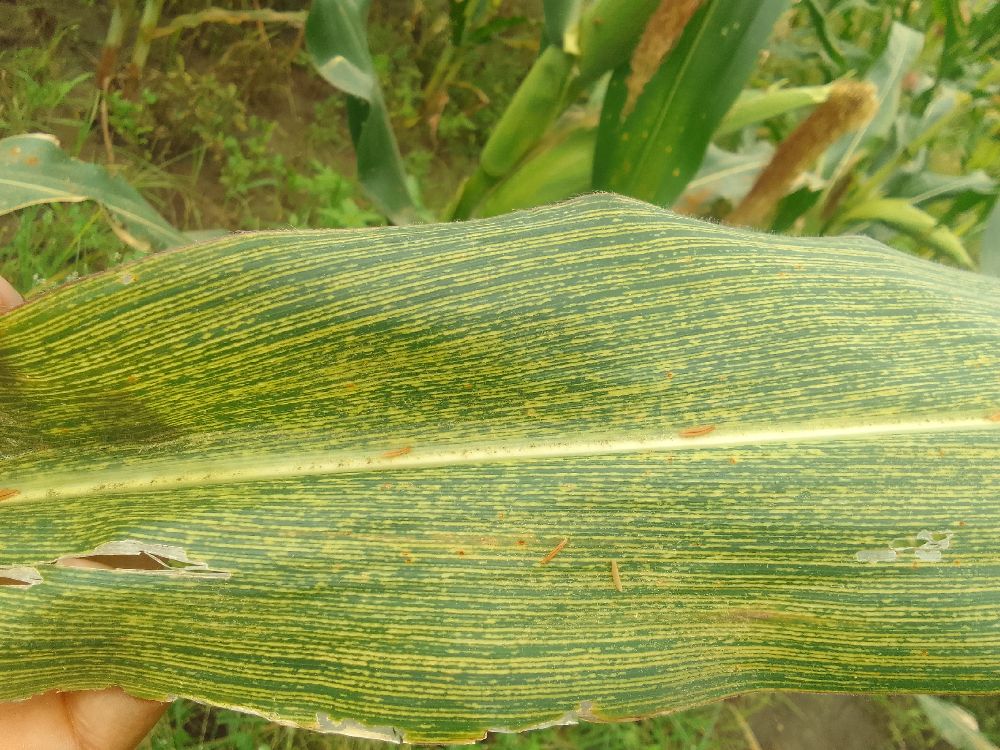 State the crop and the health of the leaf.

maize, maize streak virus
